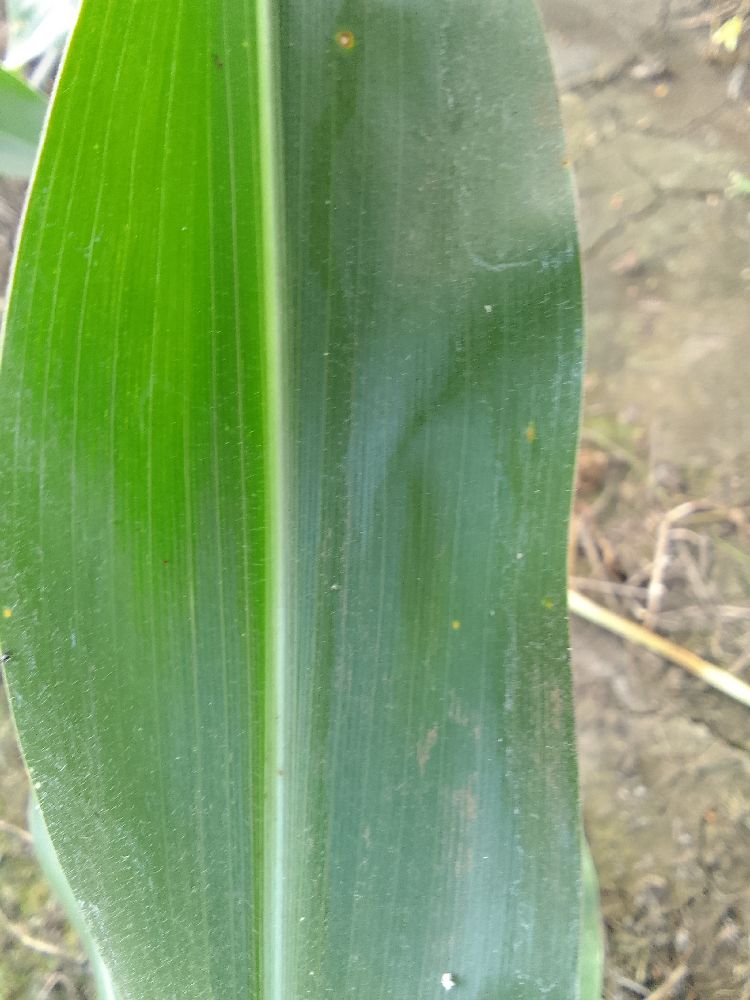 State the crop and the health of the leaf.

maize, healthy
